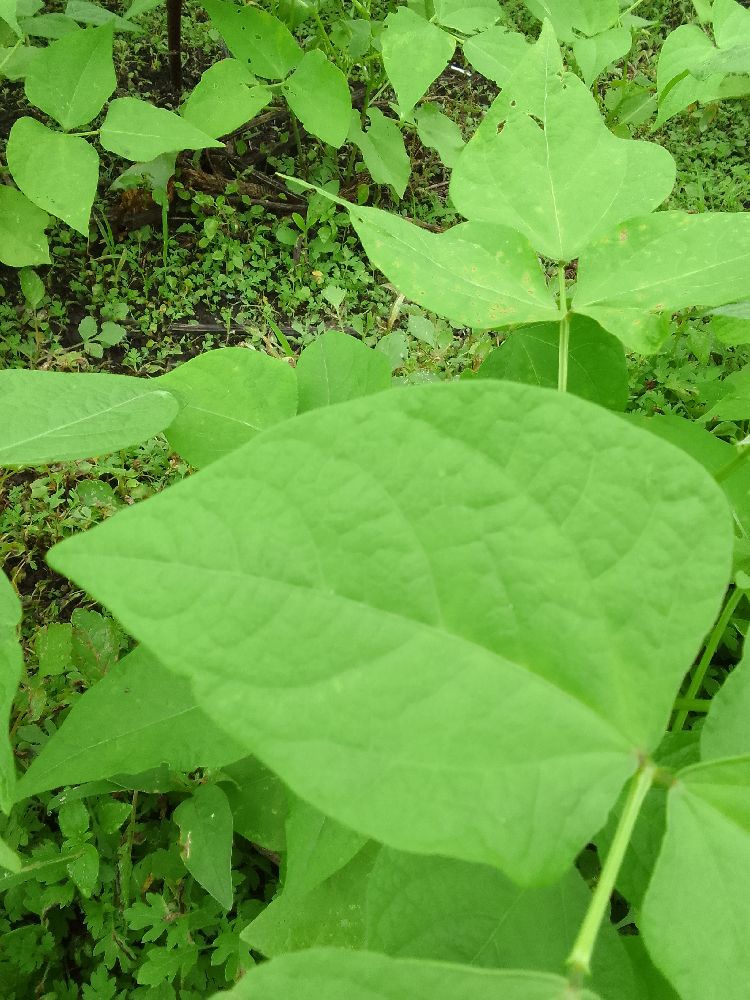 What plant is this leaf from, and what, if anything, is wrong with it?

common bean, healthy
